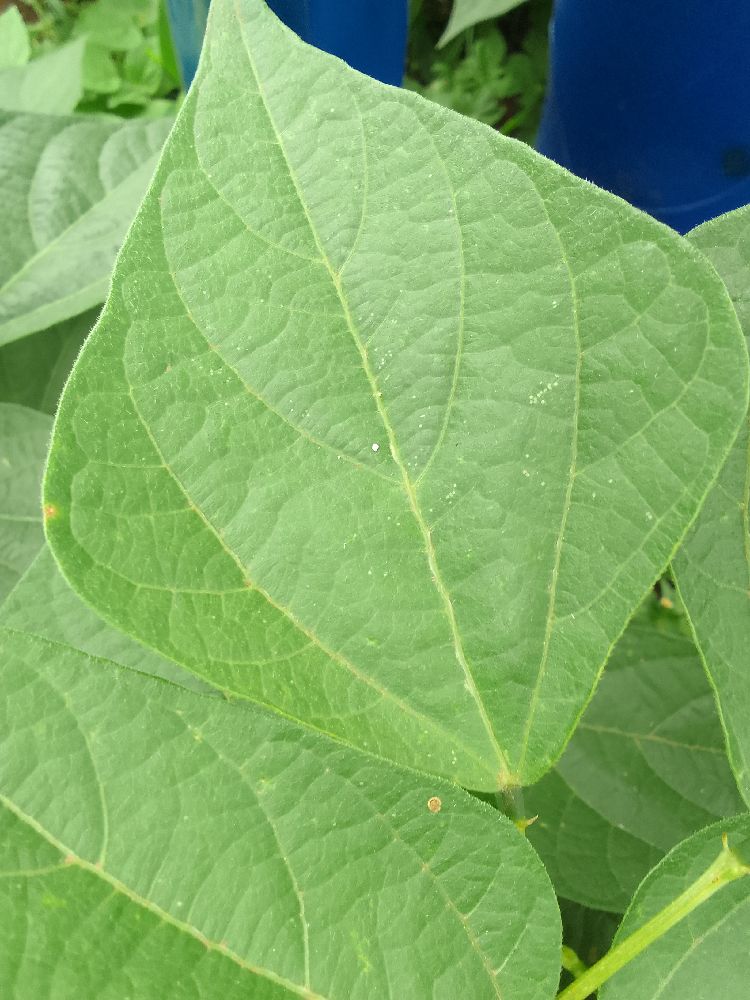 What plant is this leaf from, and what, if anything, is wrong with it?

common bean, healthy
